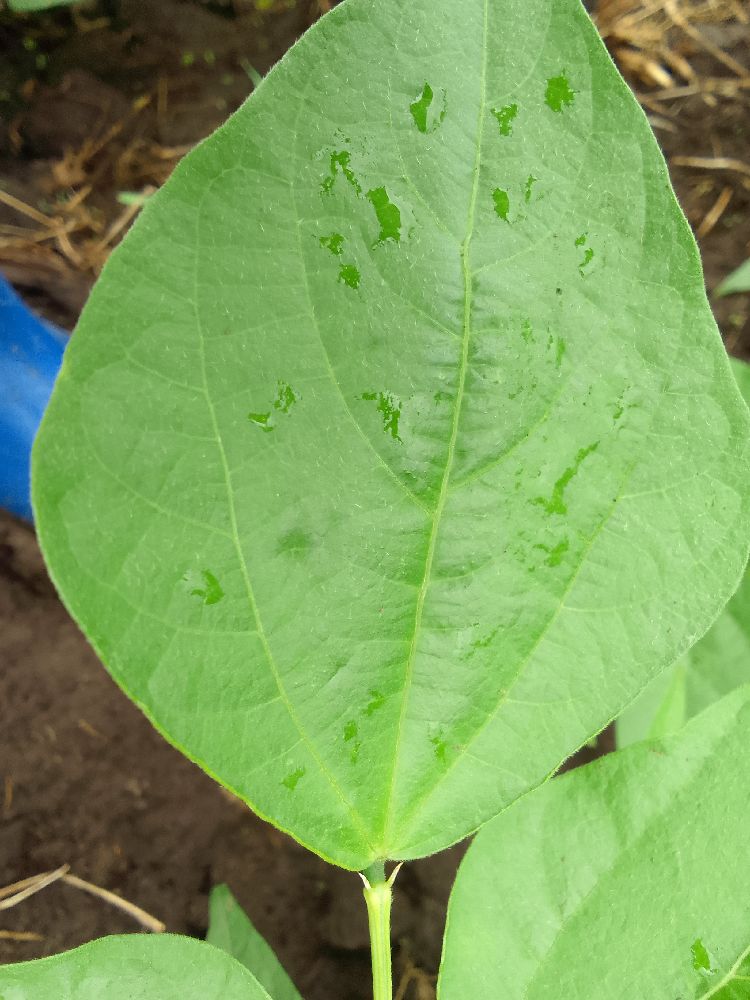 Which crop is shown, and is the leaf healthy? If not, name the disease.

common bean, healthy
